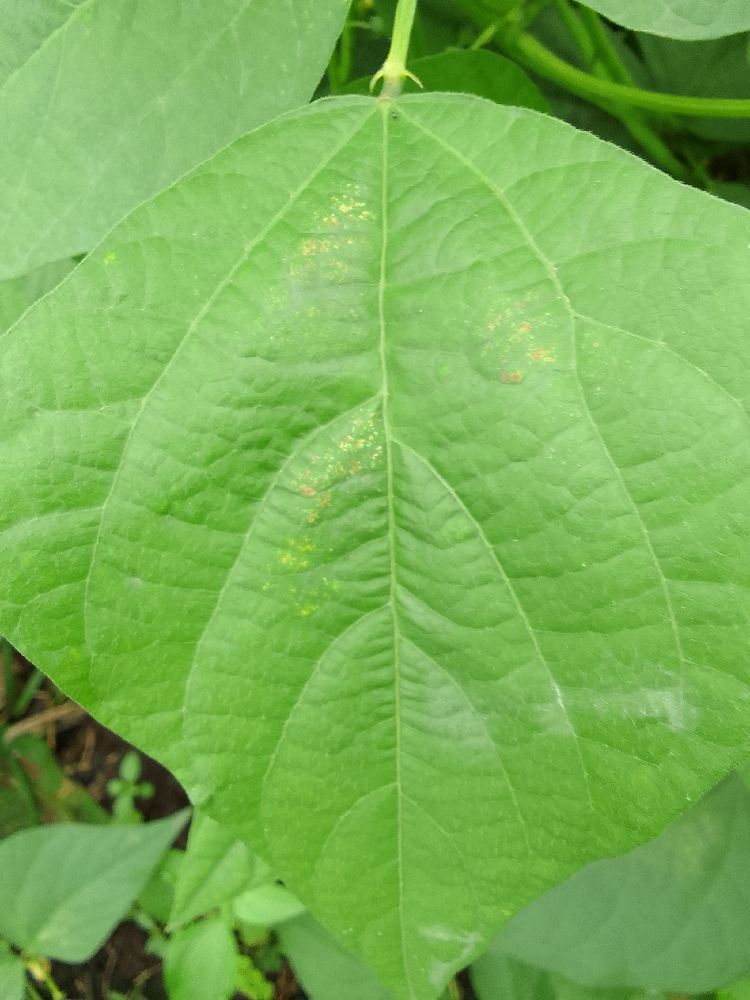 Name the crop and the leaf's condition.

common bean, healthy
